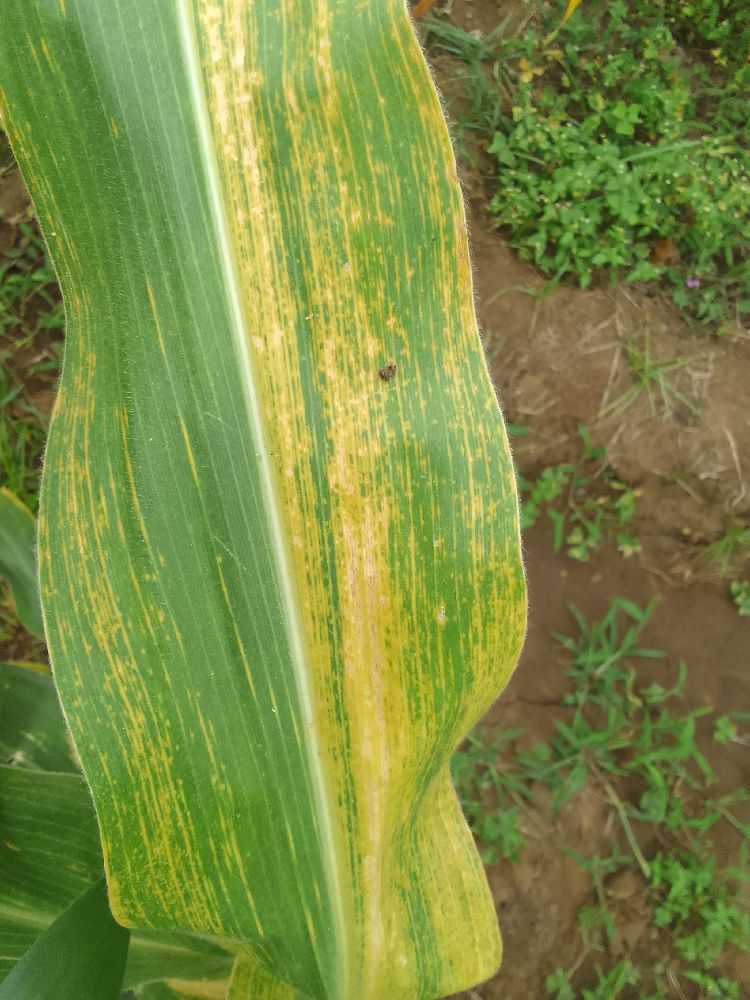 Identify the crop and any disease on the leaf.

maize, maize lethal necrosis
